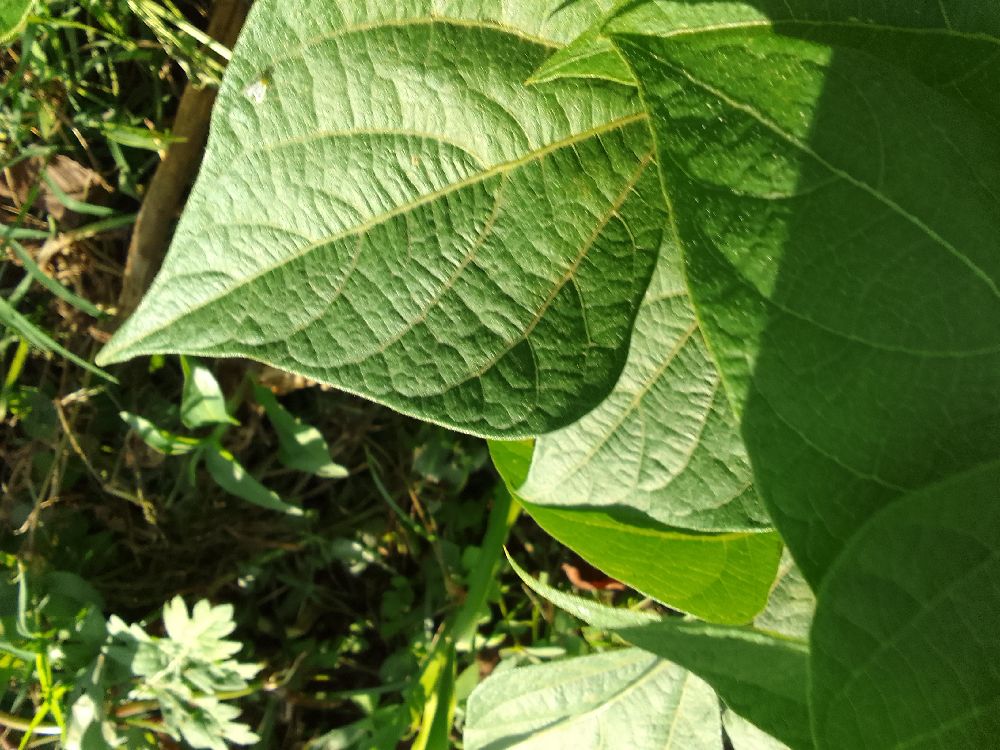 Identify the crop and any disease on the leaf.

common bean, healthy
